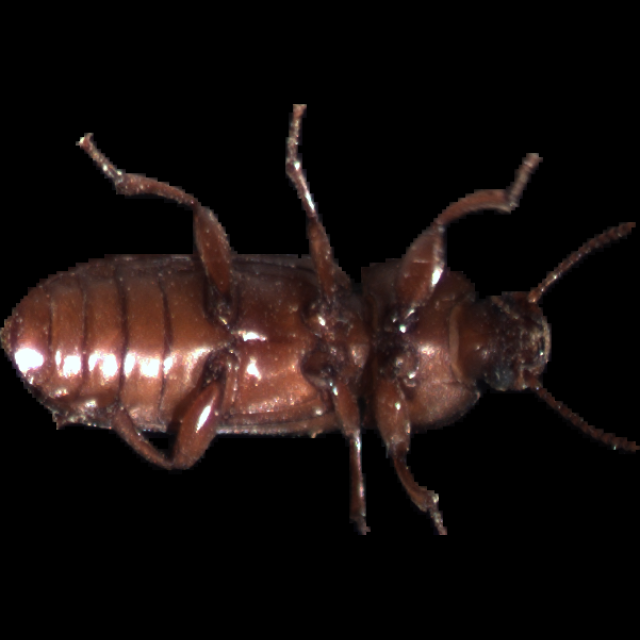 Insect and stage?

mealworm beetle
